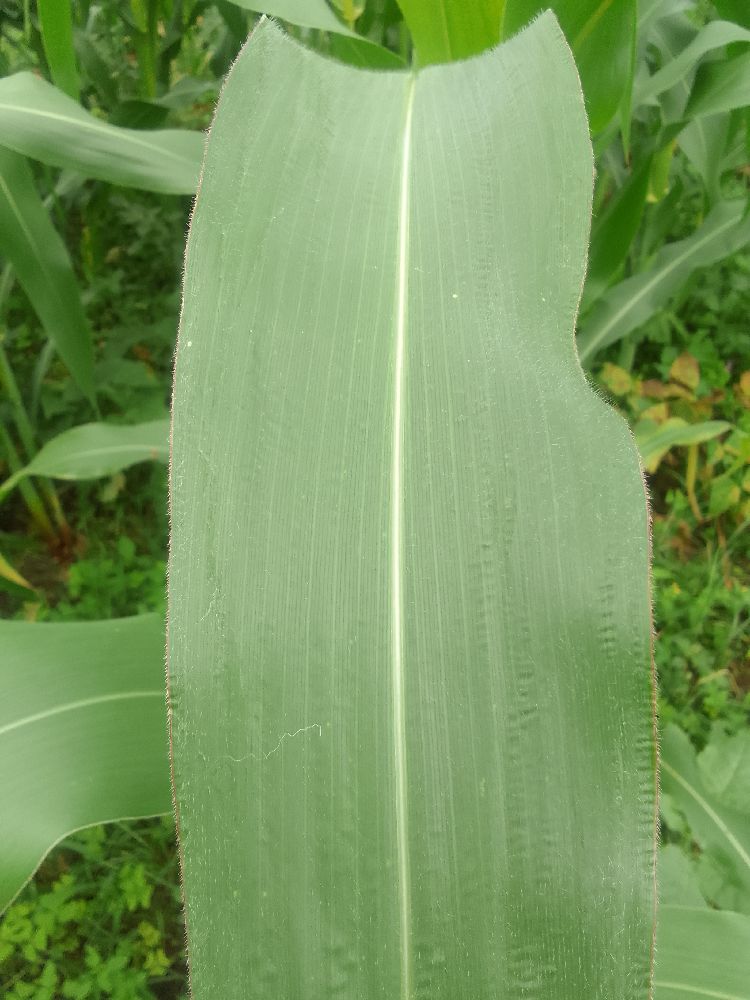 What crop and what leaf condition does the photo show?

maize, healthy
